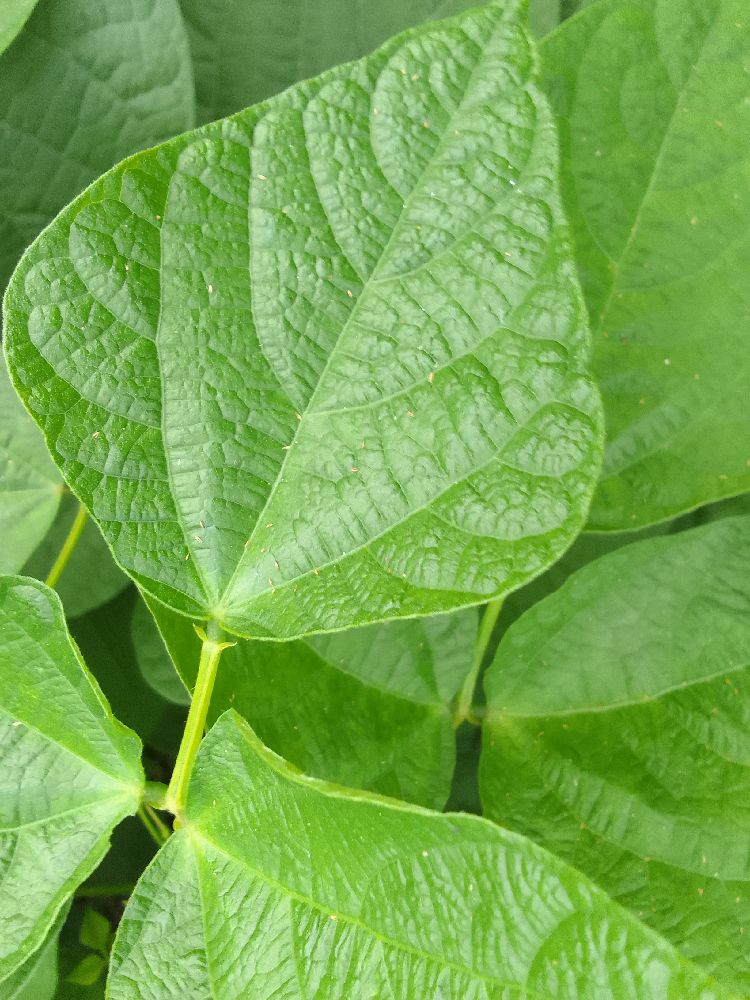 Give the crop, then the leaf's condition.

common bean, healthy
